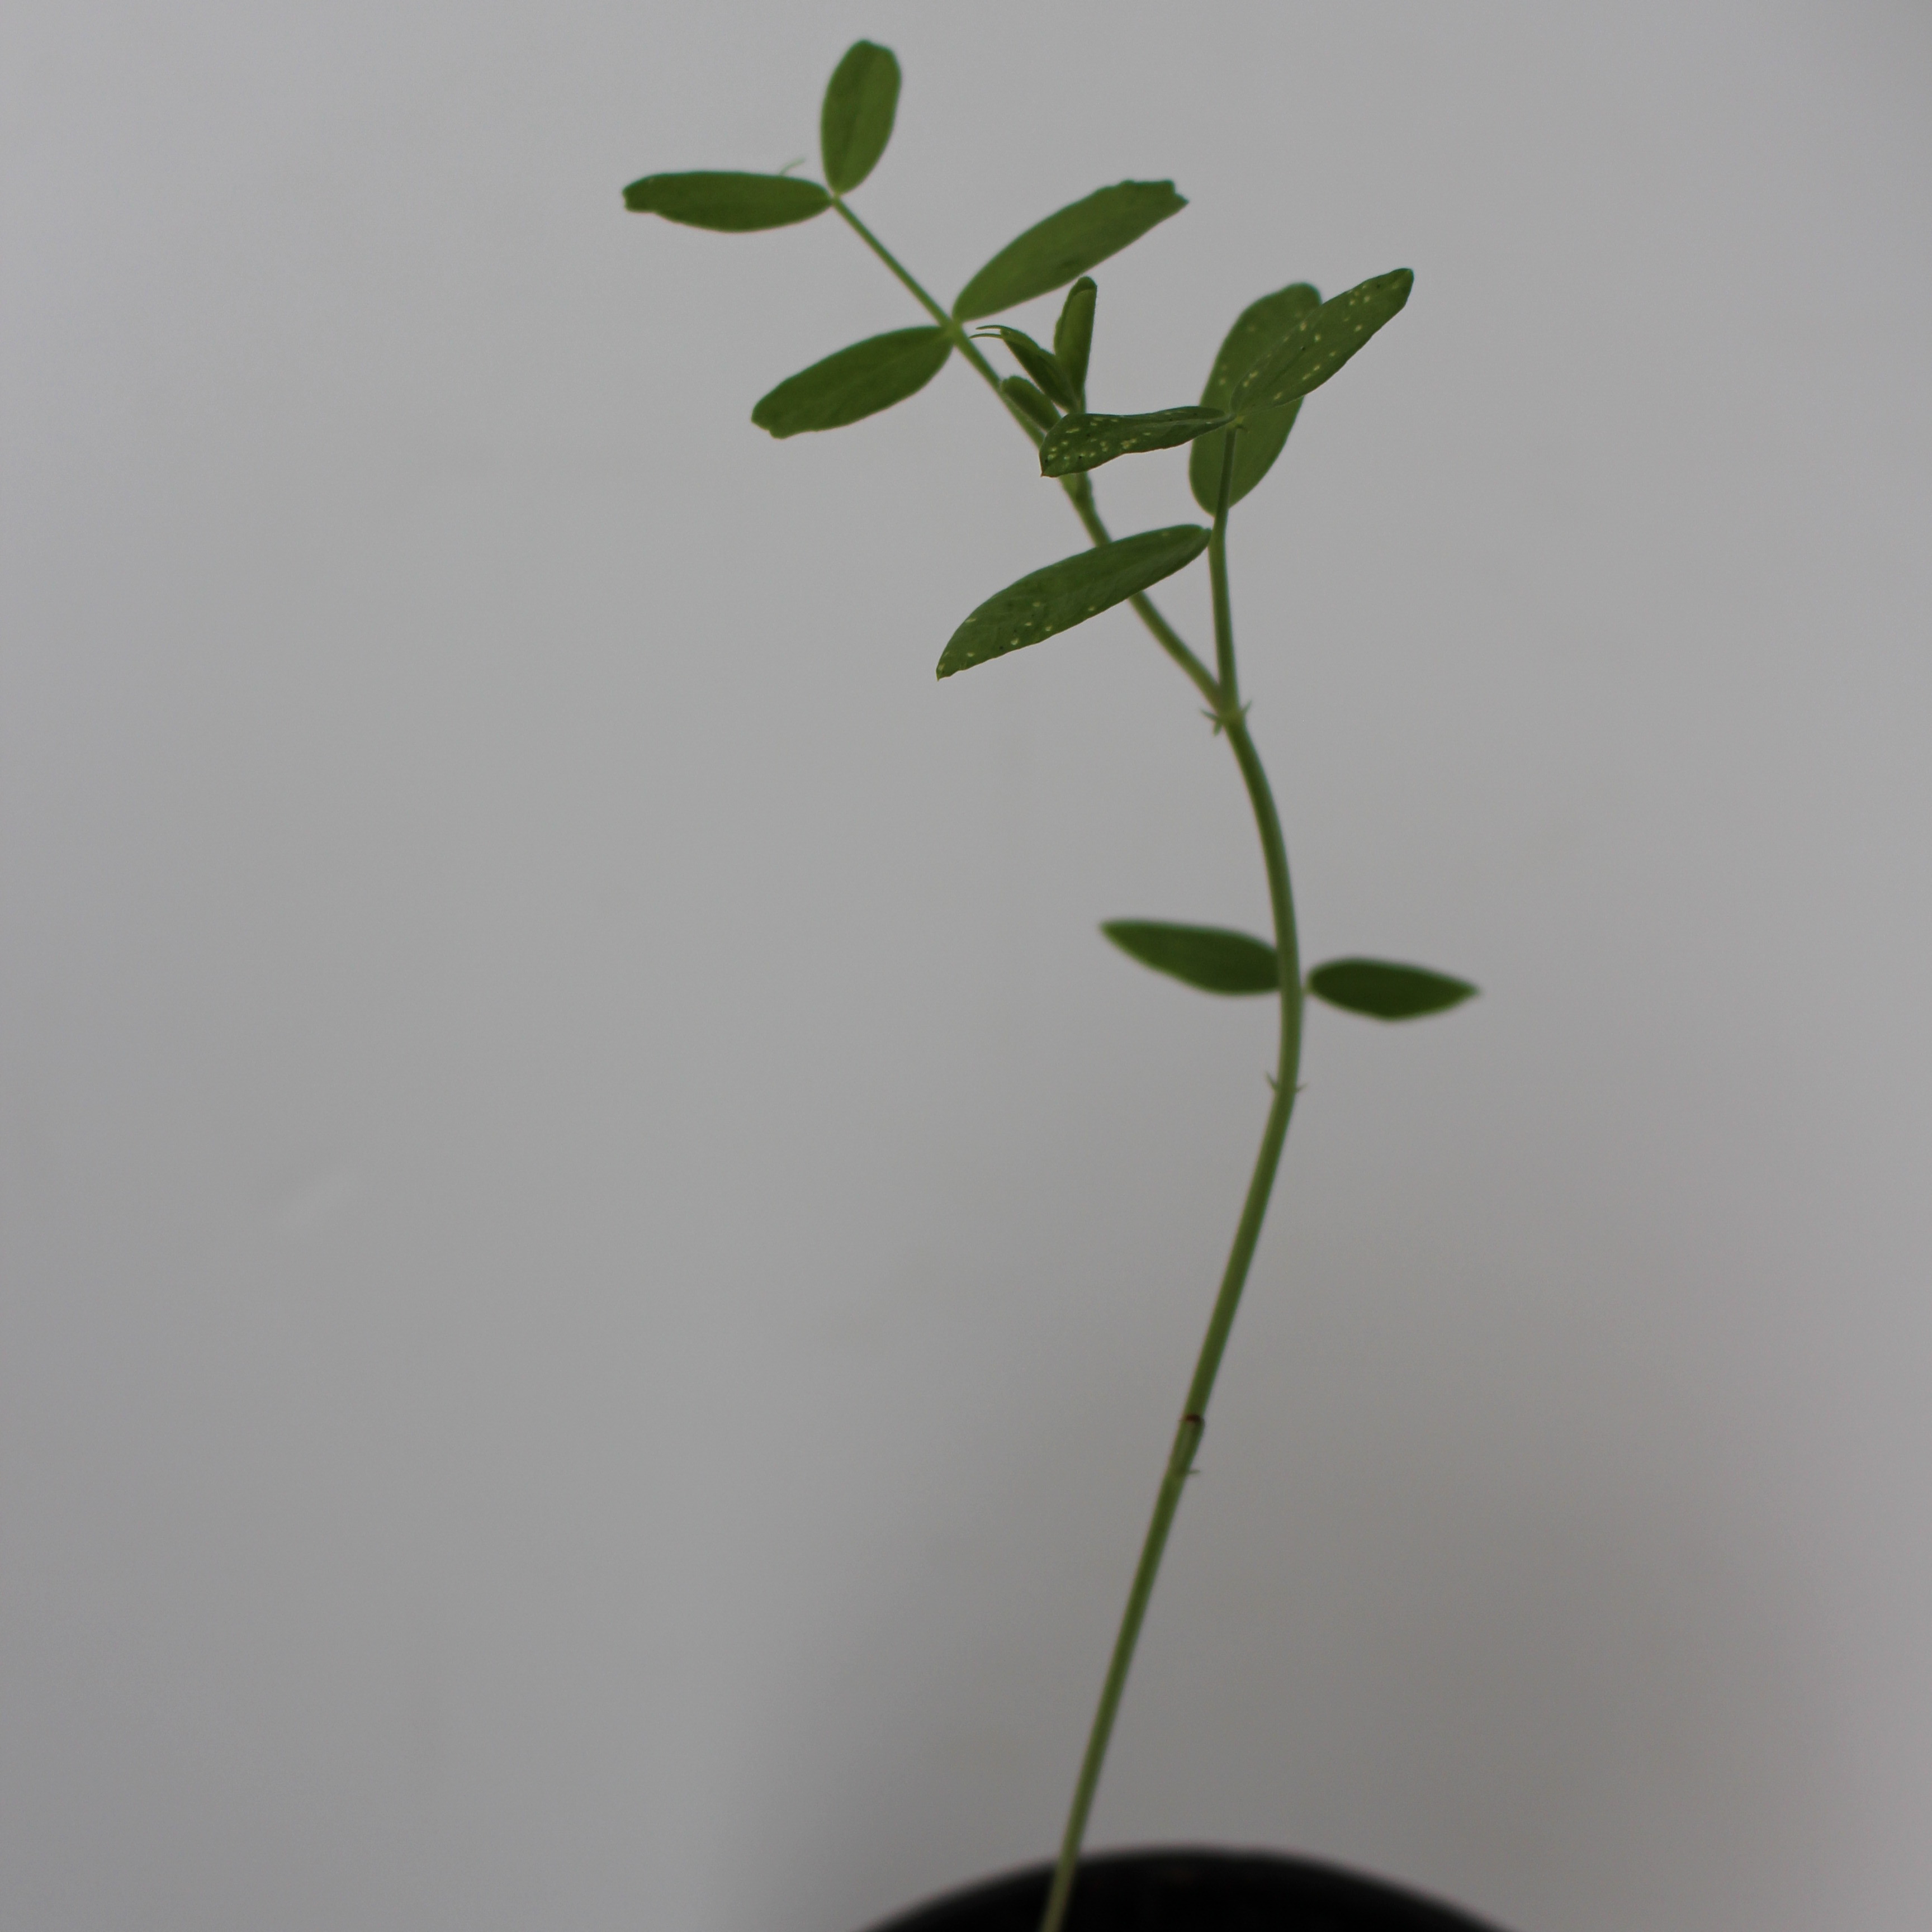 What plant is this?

Vicia sativa
